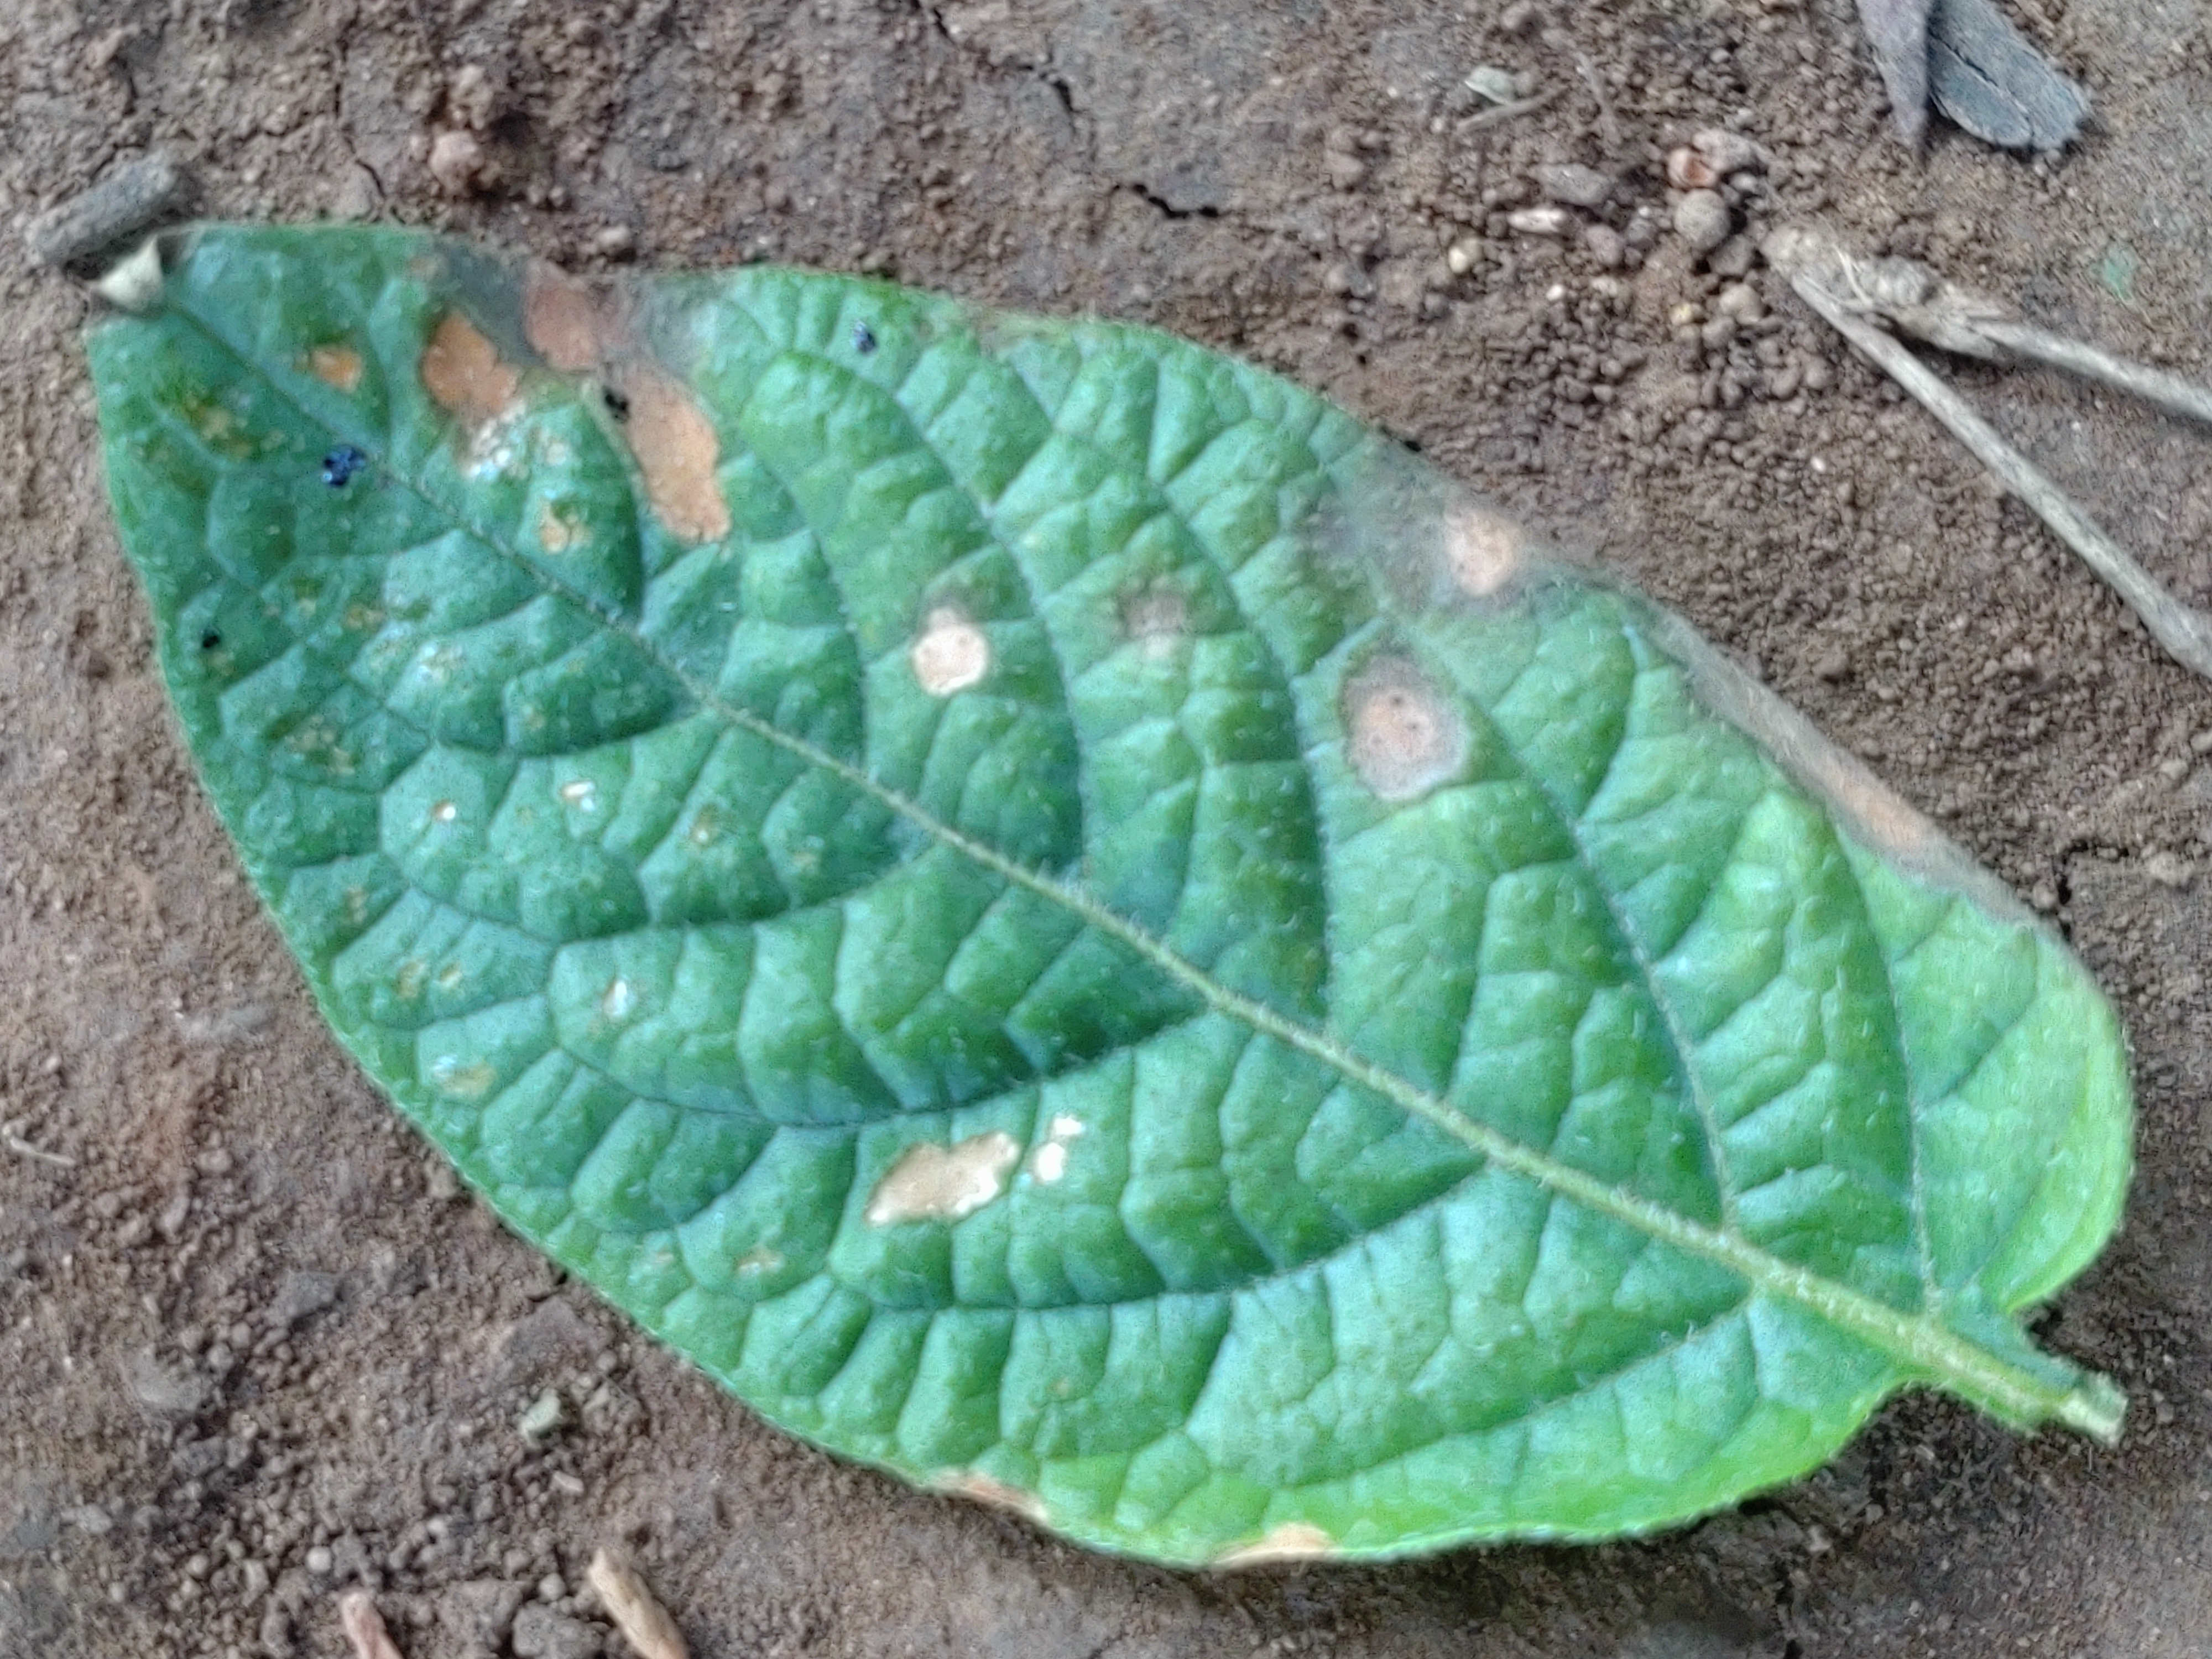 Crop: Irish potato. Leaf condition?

early blight
